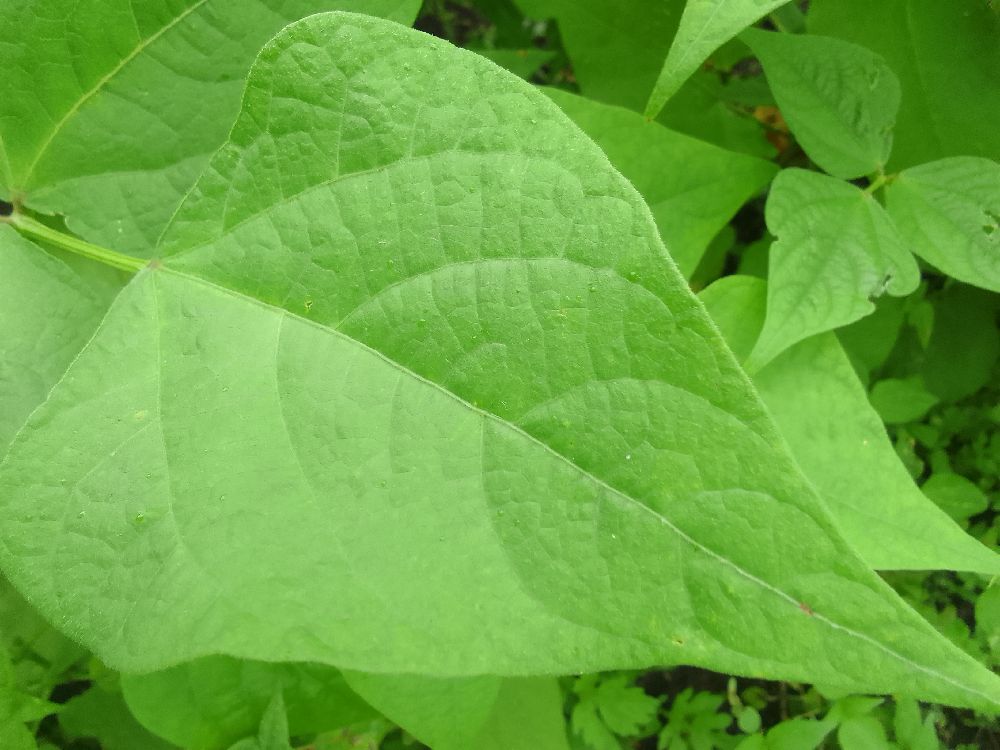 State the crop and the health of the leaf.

common bean, healthy
